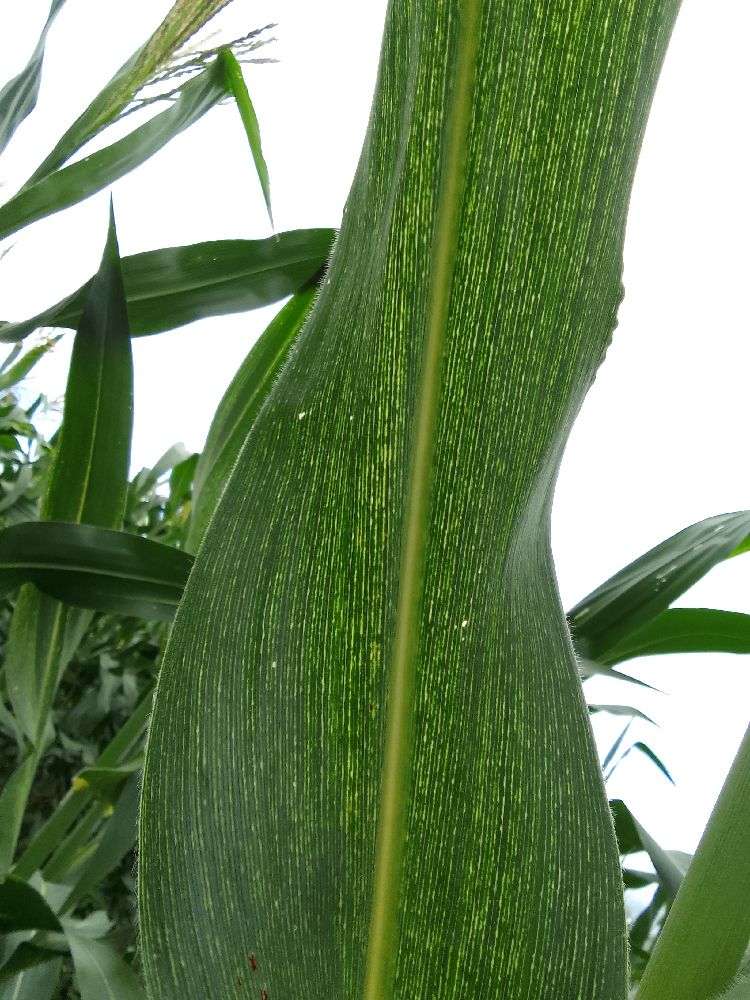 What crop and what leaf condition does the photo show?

maize, maize streak virus
